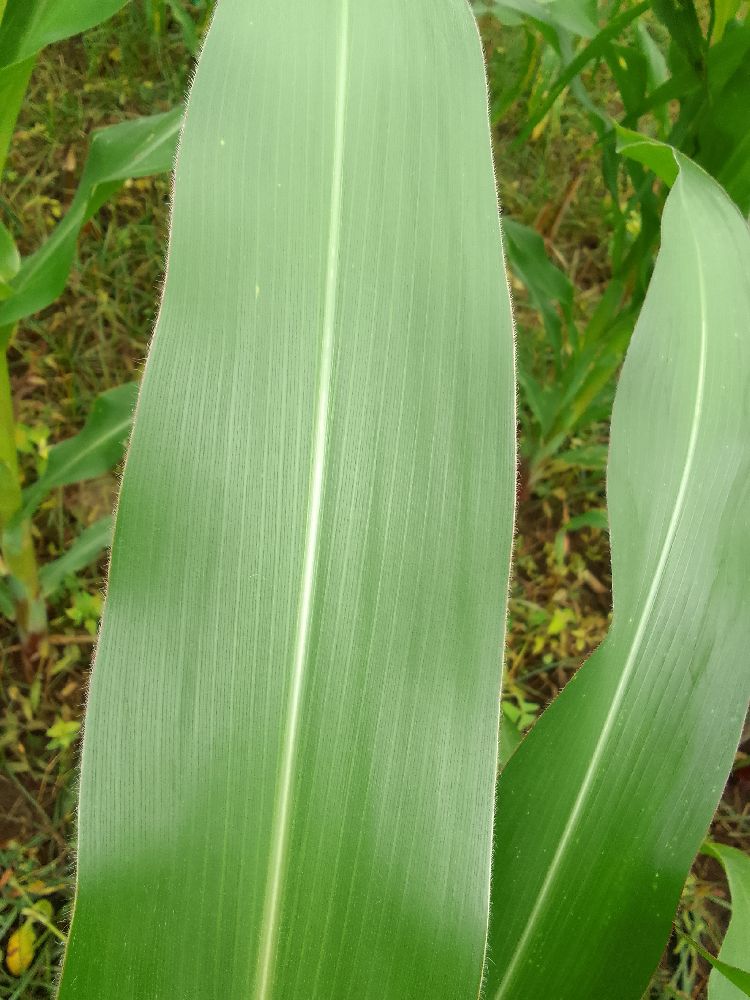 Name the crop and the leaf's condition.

maize, healthy
